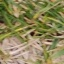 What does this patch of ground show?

grass
